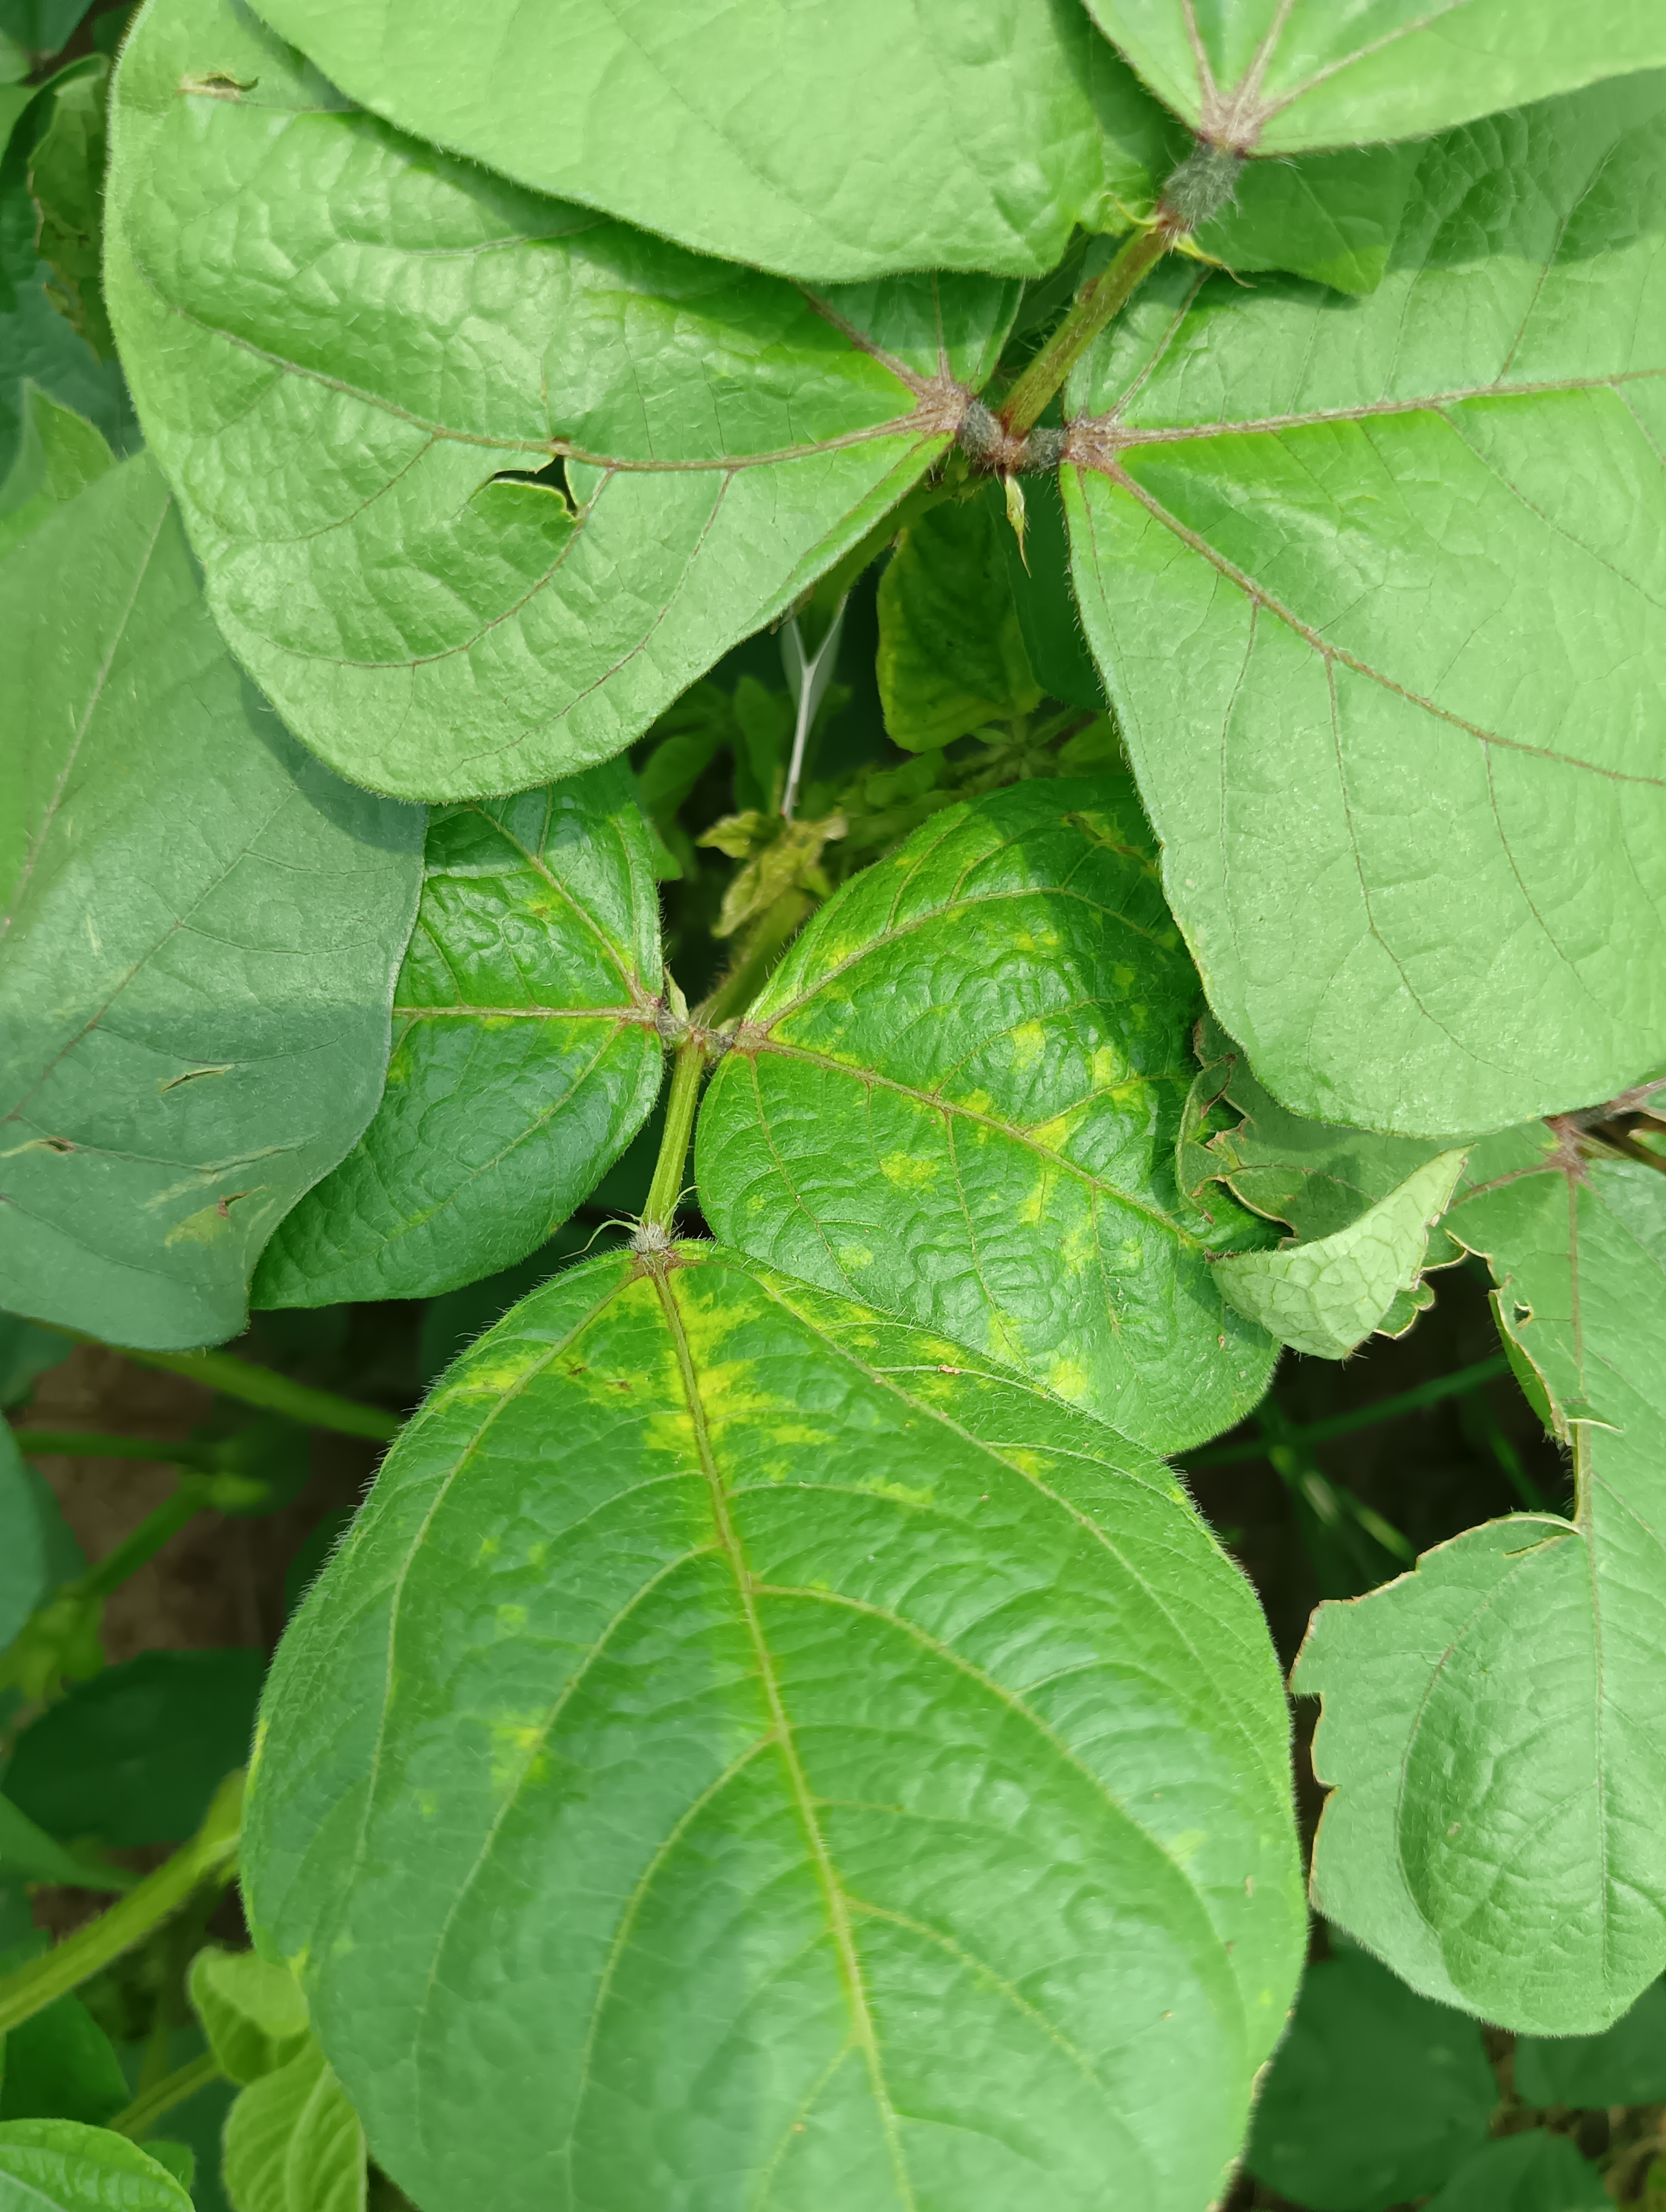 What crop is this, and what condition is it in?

mungbean, yellow mosaic
